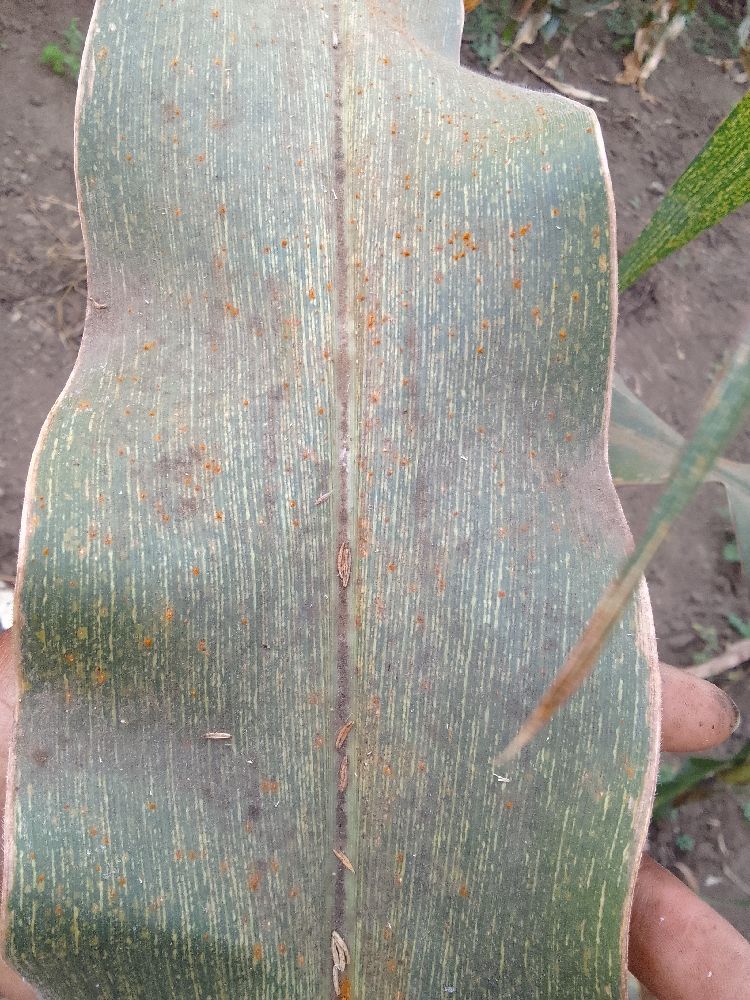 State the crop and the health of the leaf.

maize, maize streak virus
